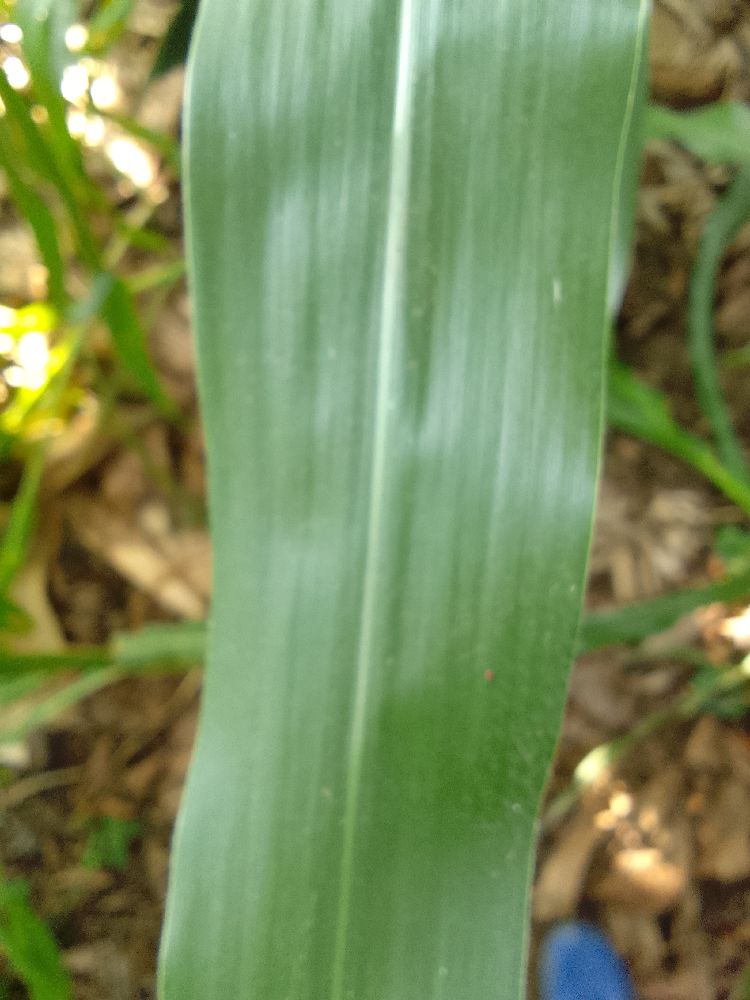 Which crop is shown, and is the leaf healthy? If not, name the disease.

maize, healthy
